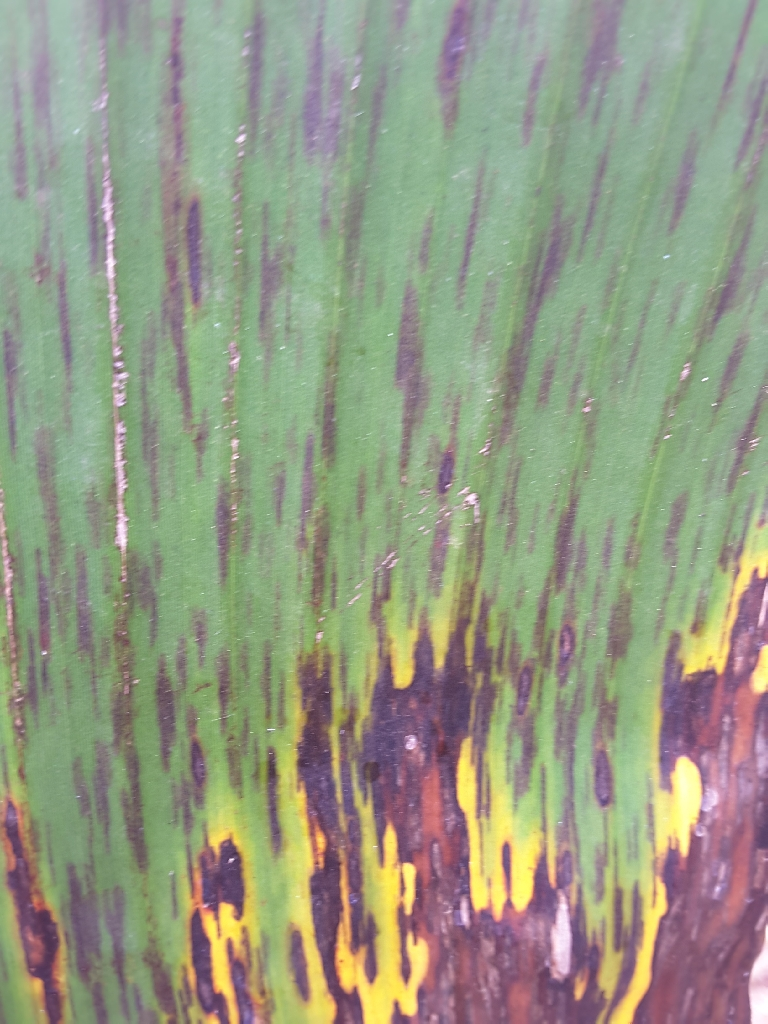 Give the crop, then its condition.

banana, black sigatoka
